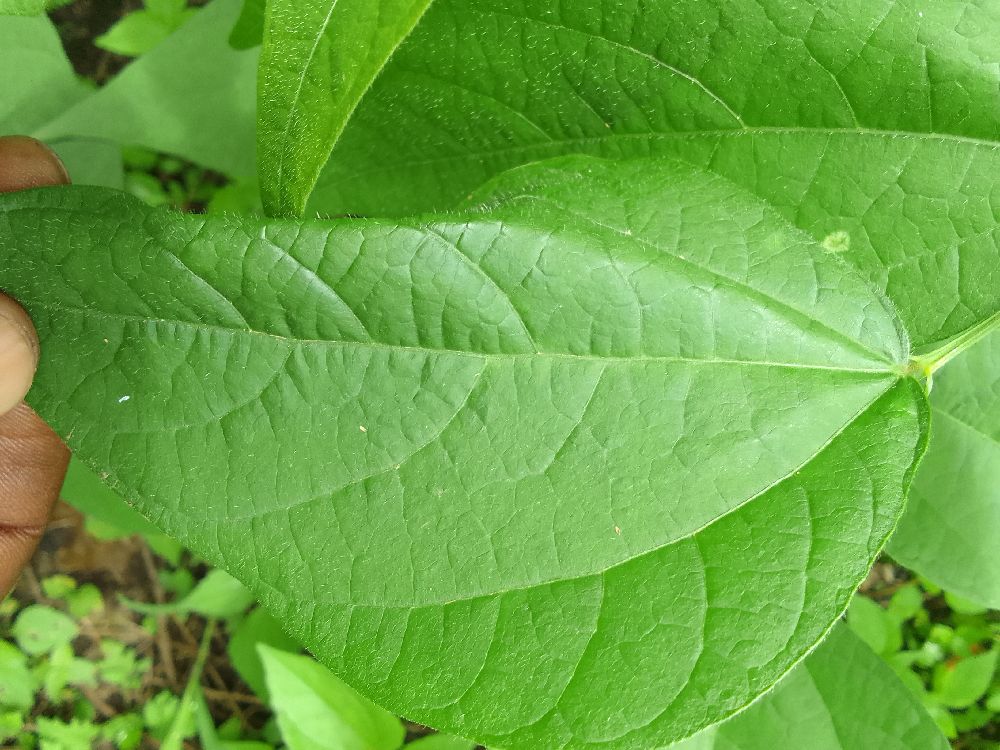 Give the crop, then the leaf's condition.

common bean, healthy
